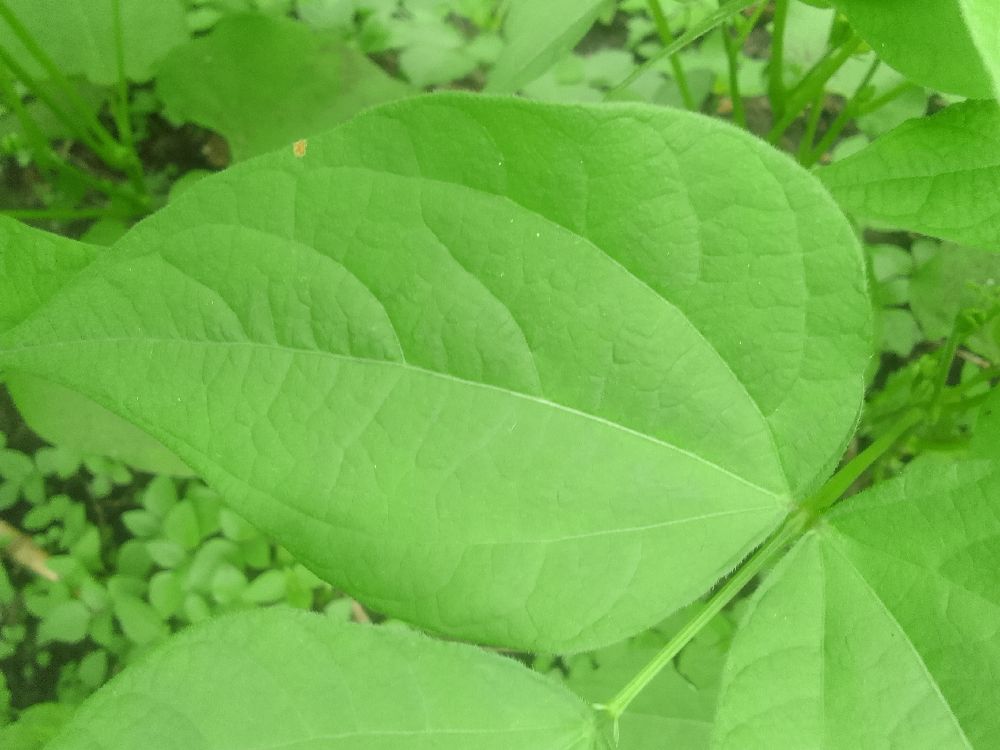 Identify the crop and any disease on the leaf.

common bean, healthy
